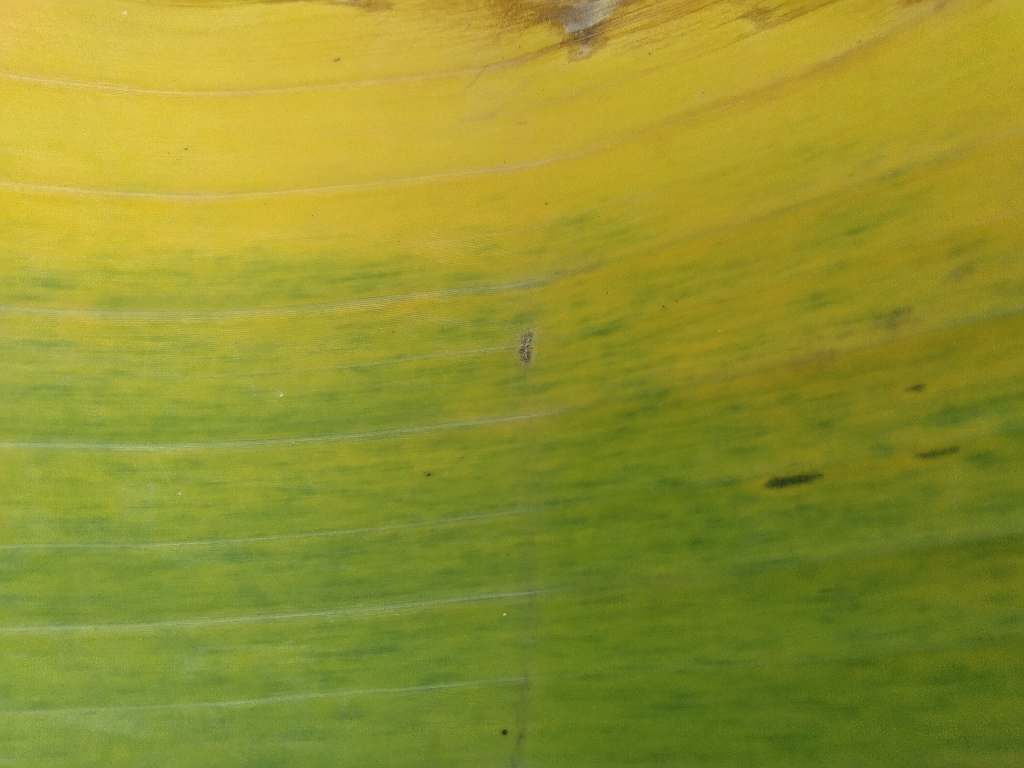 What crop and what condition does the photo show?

banana, fusarium wilt race 1
